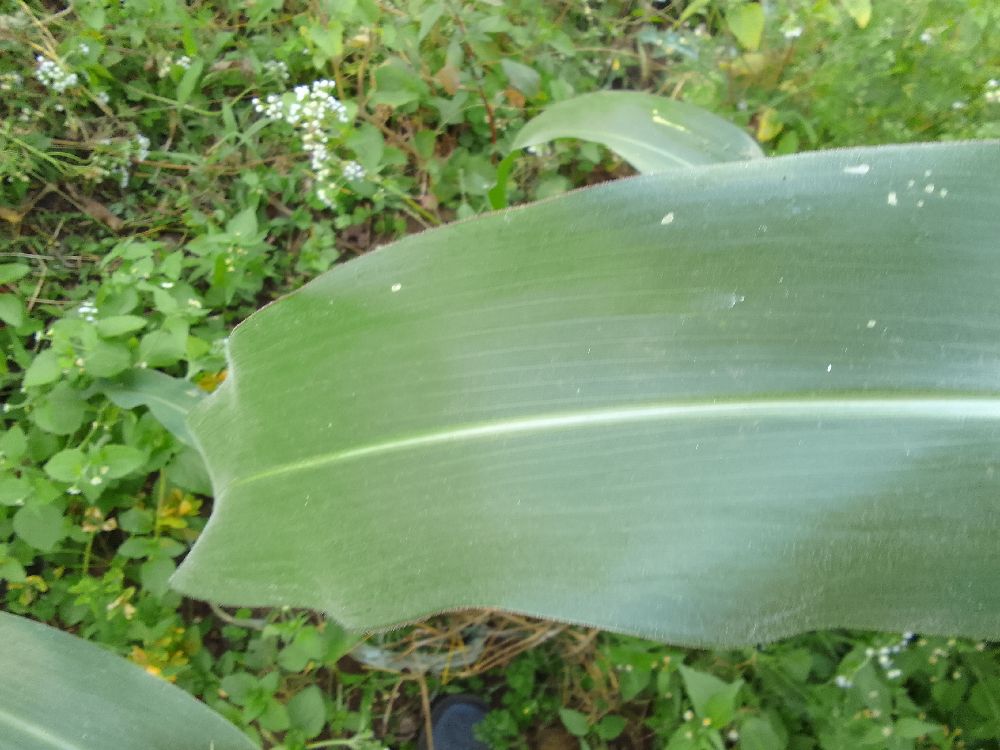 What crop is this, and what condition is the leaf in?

maize, healthy
